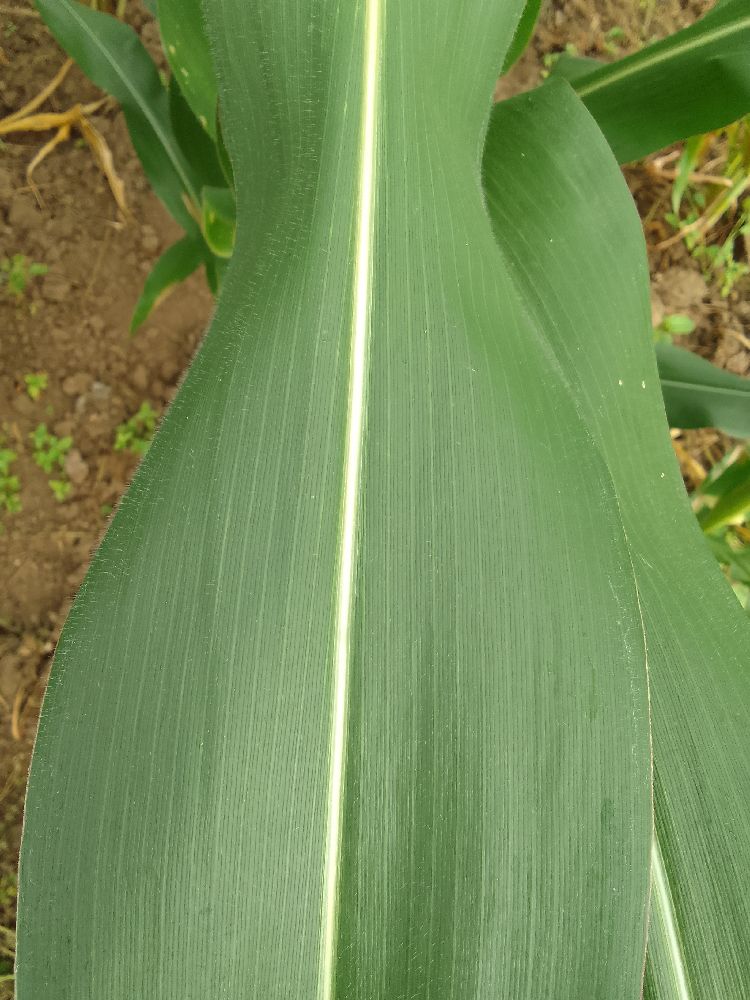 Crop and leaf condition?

maize, healthy
